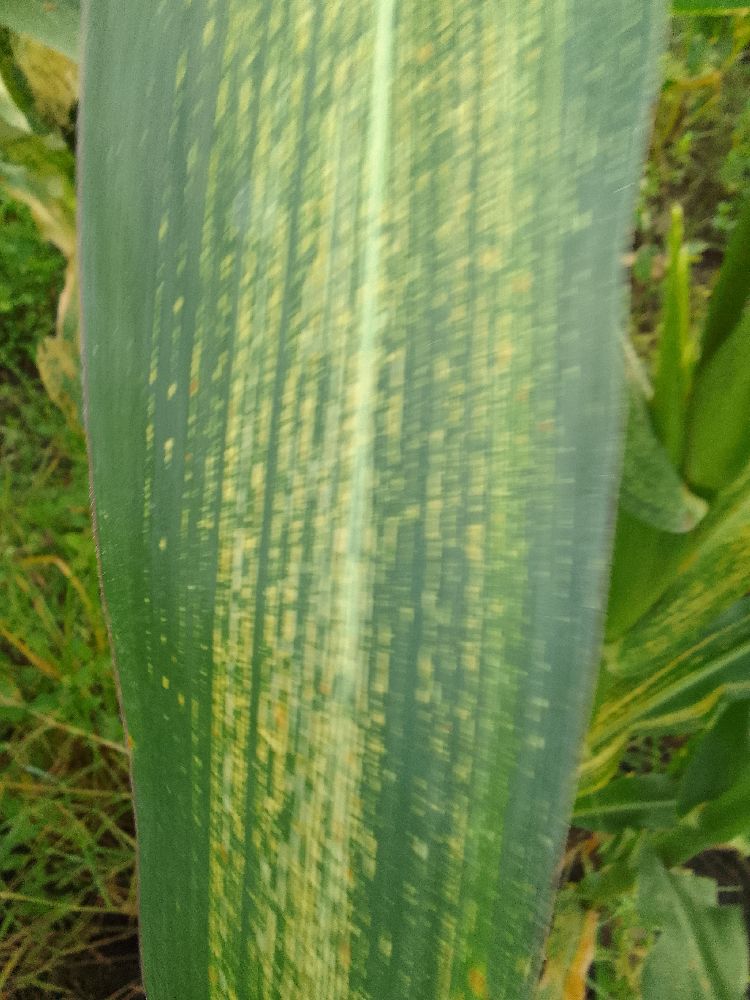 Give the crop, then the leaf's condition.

maize, maize streak virus
